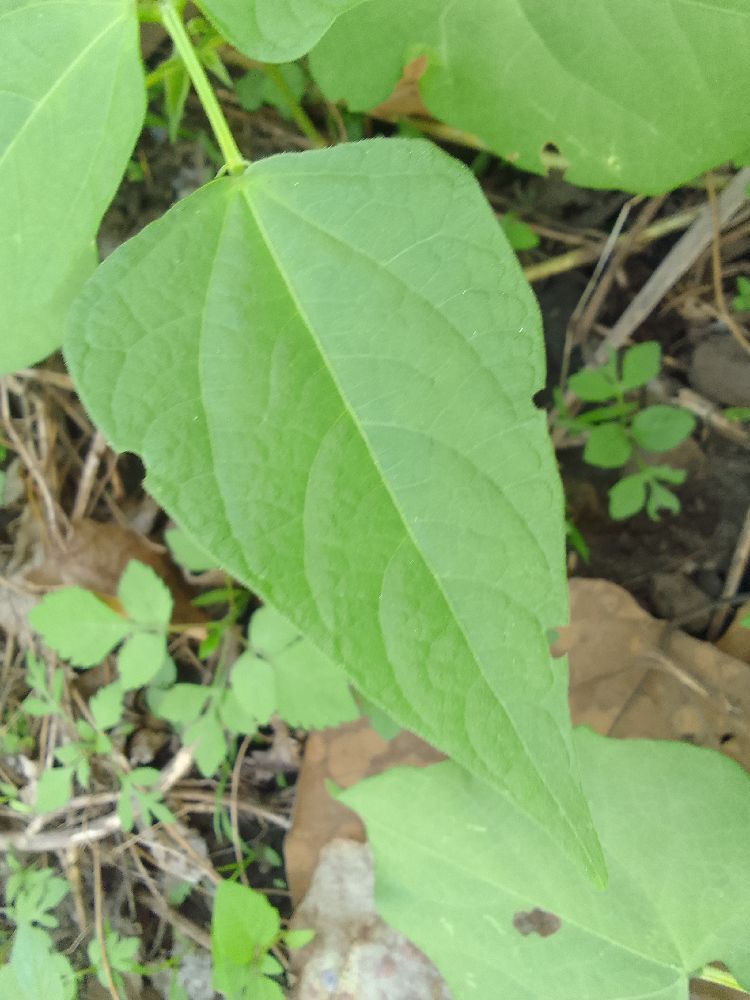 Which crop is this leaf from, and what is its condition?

common bean, healthy
